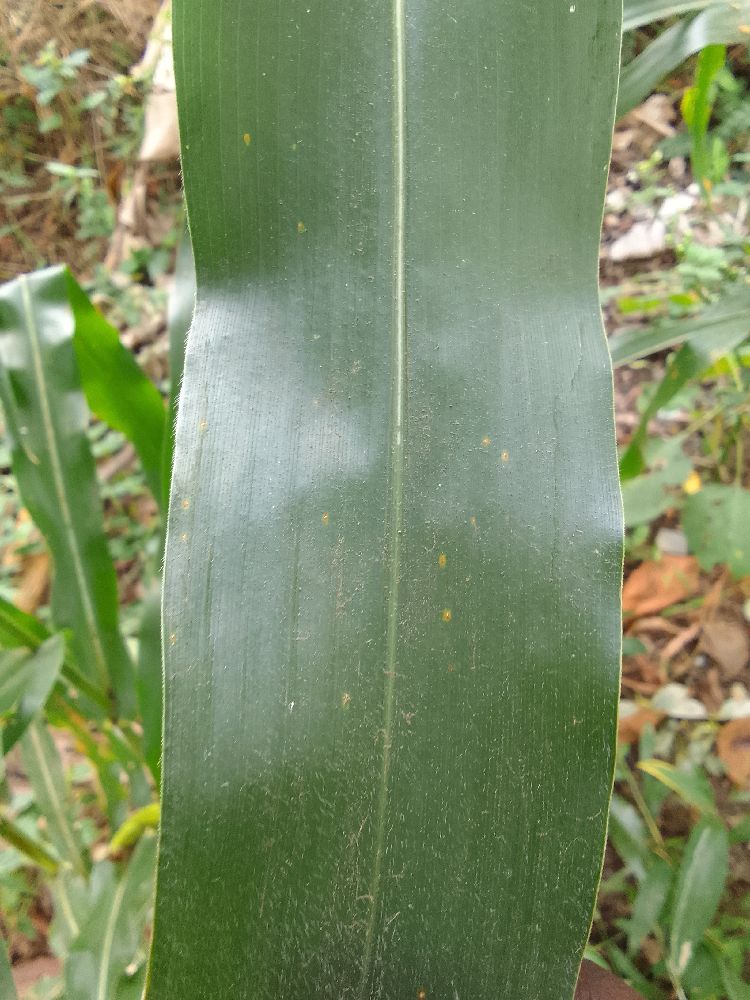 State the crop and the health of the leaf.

maize, healthy
